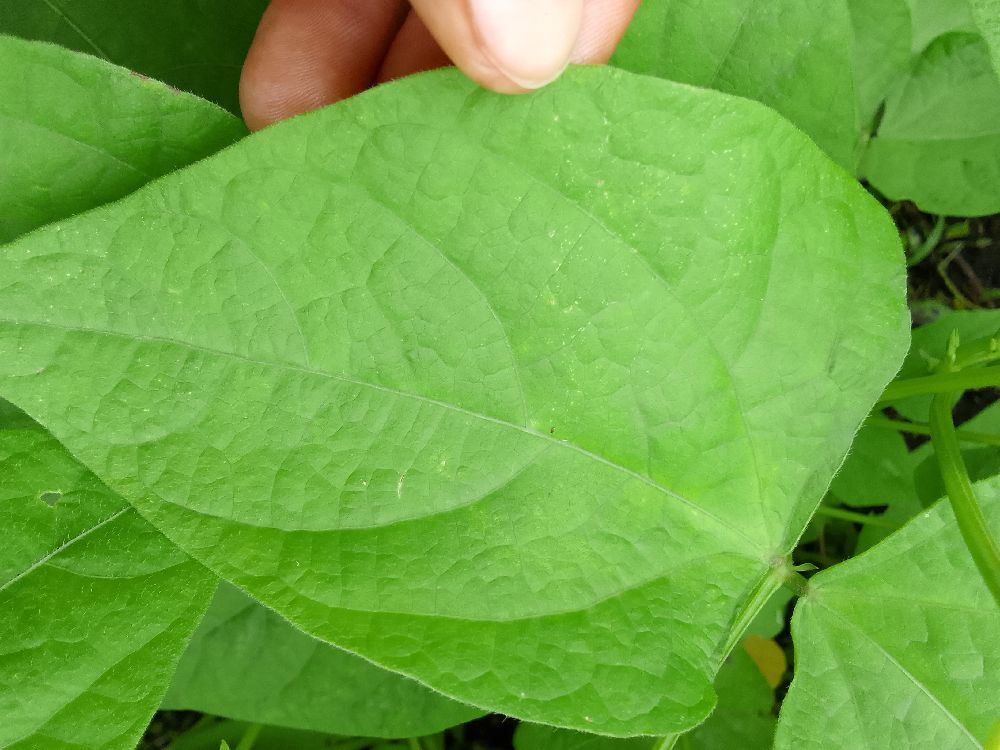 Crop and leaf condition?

common bean, healthy
